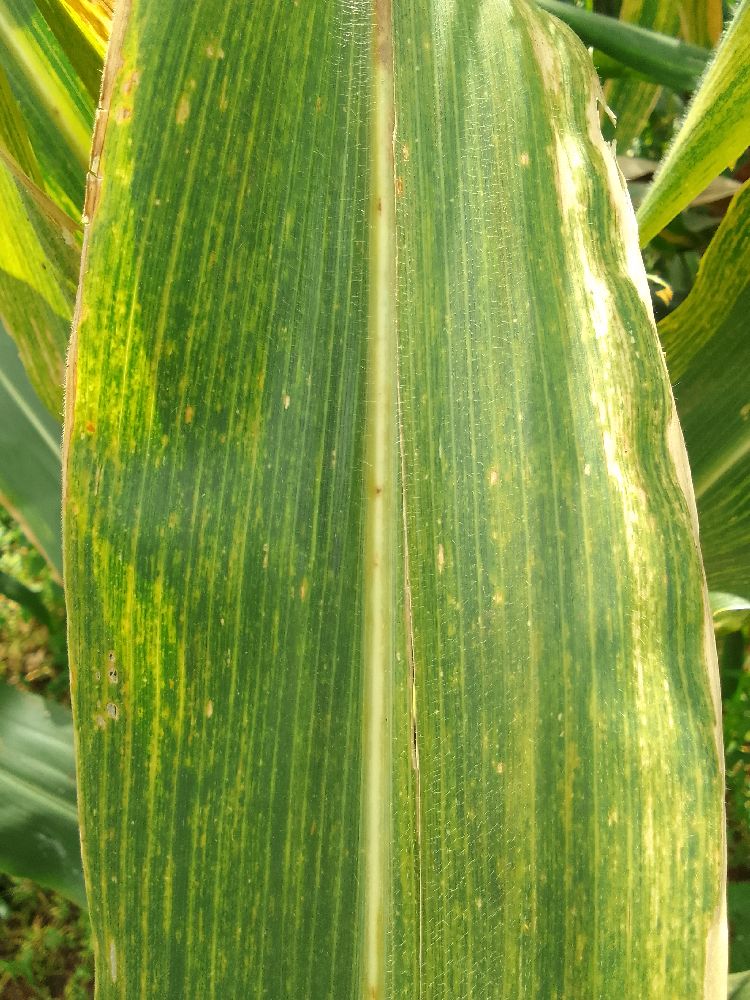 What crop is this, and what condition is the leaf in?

maize, maize lethal necrosis
